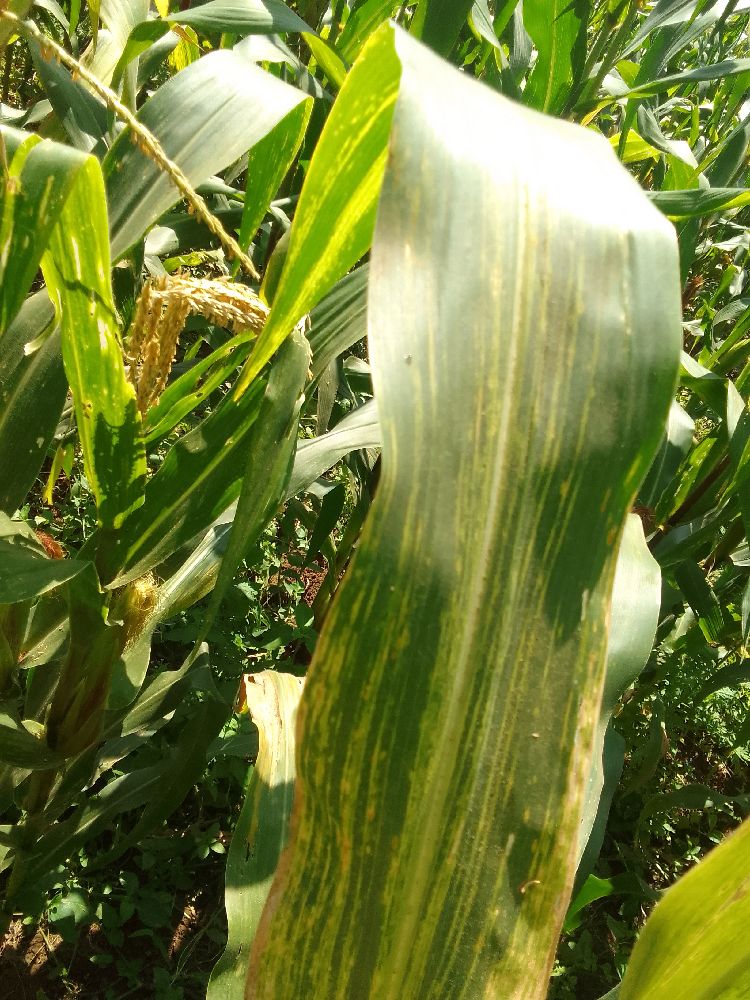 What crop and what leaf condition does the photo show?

maize, maize lethal necrosis
